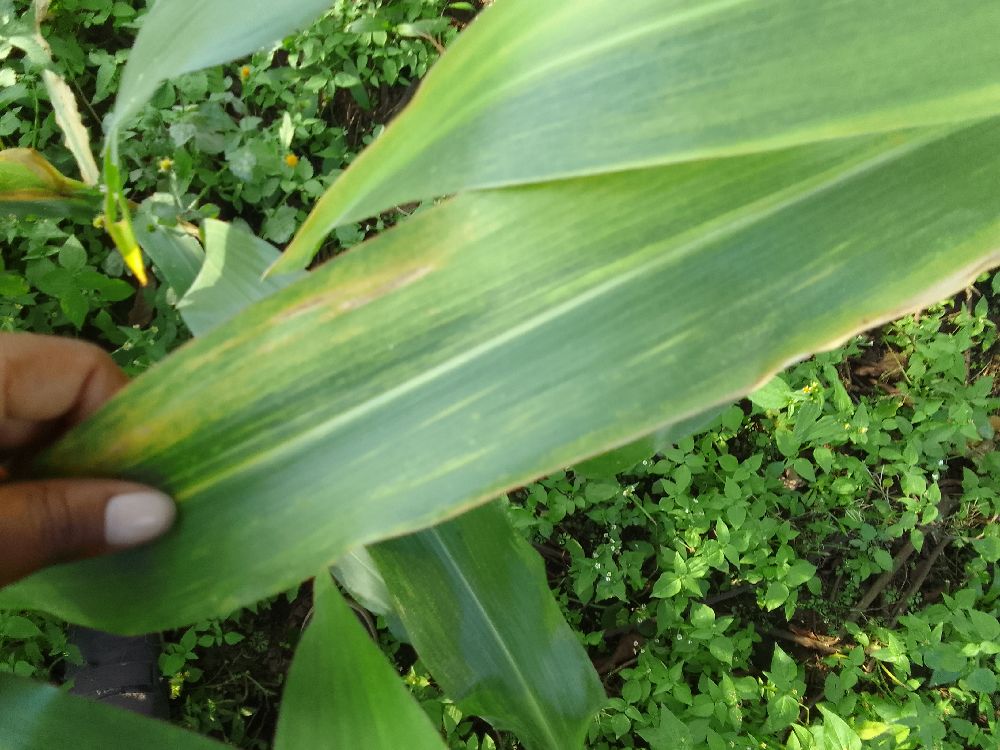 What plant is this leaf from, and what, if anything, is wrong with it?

maize, maize lethal necrosis
